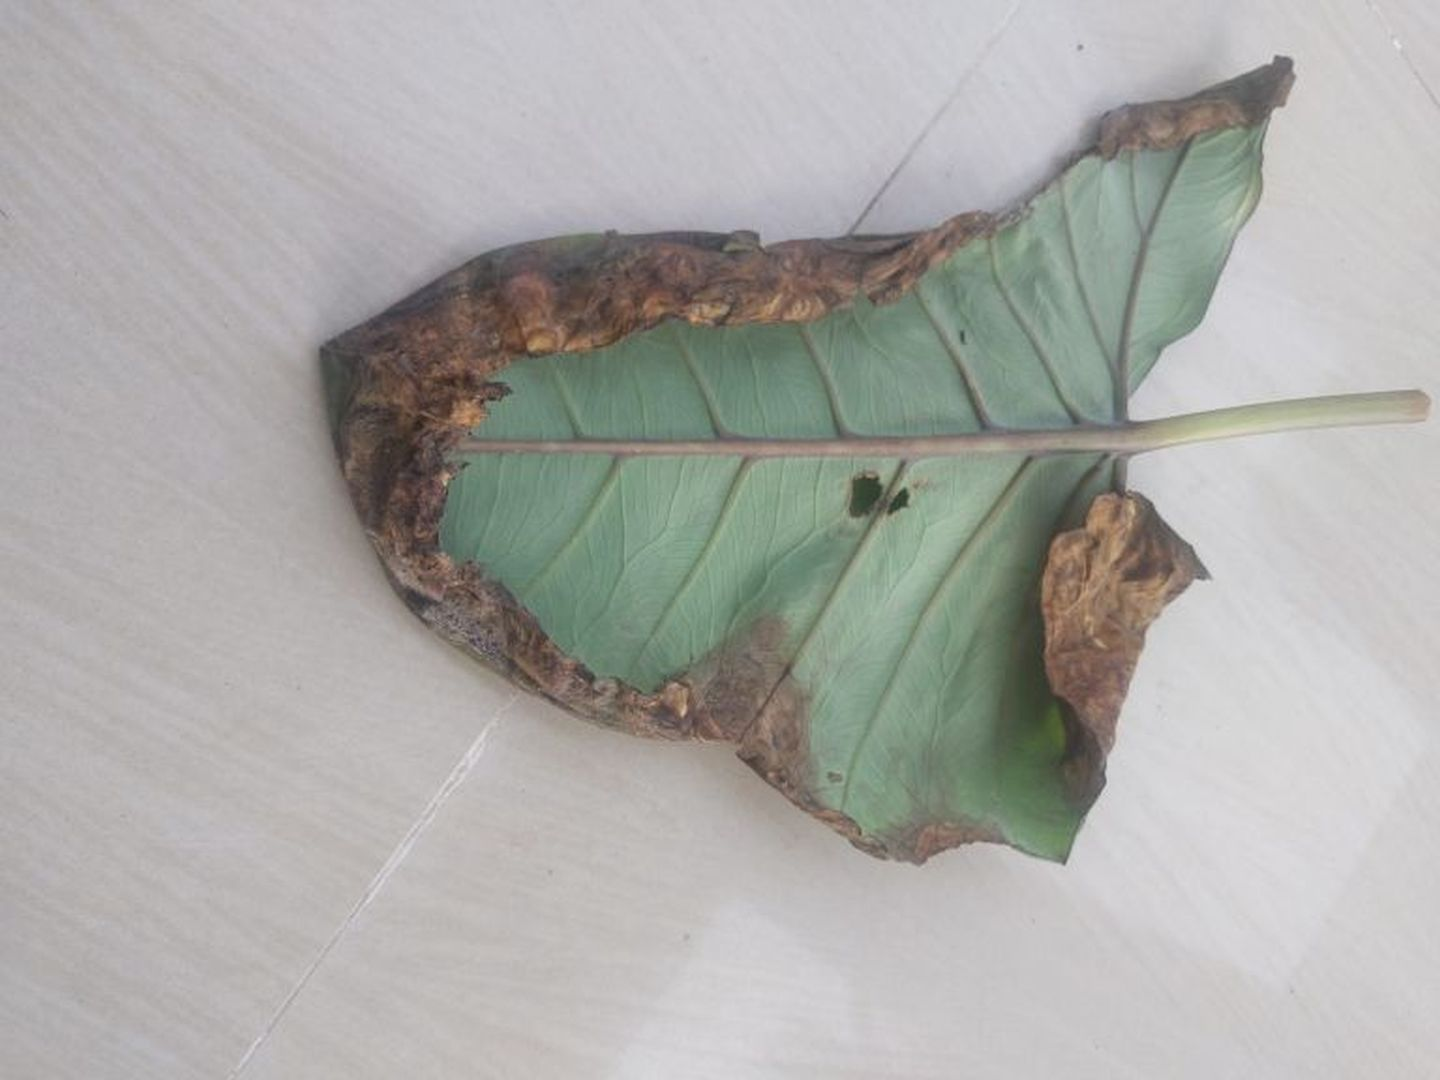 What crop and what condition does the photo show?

taro, leaf blight
